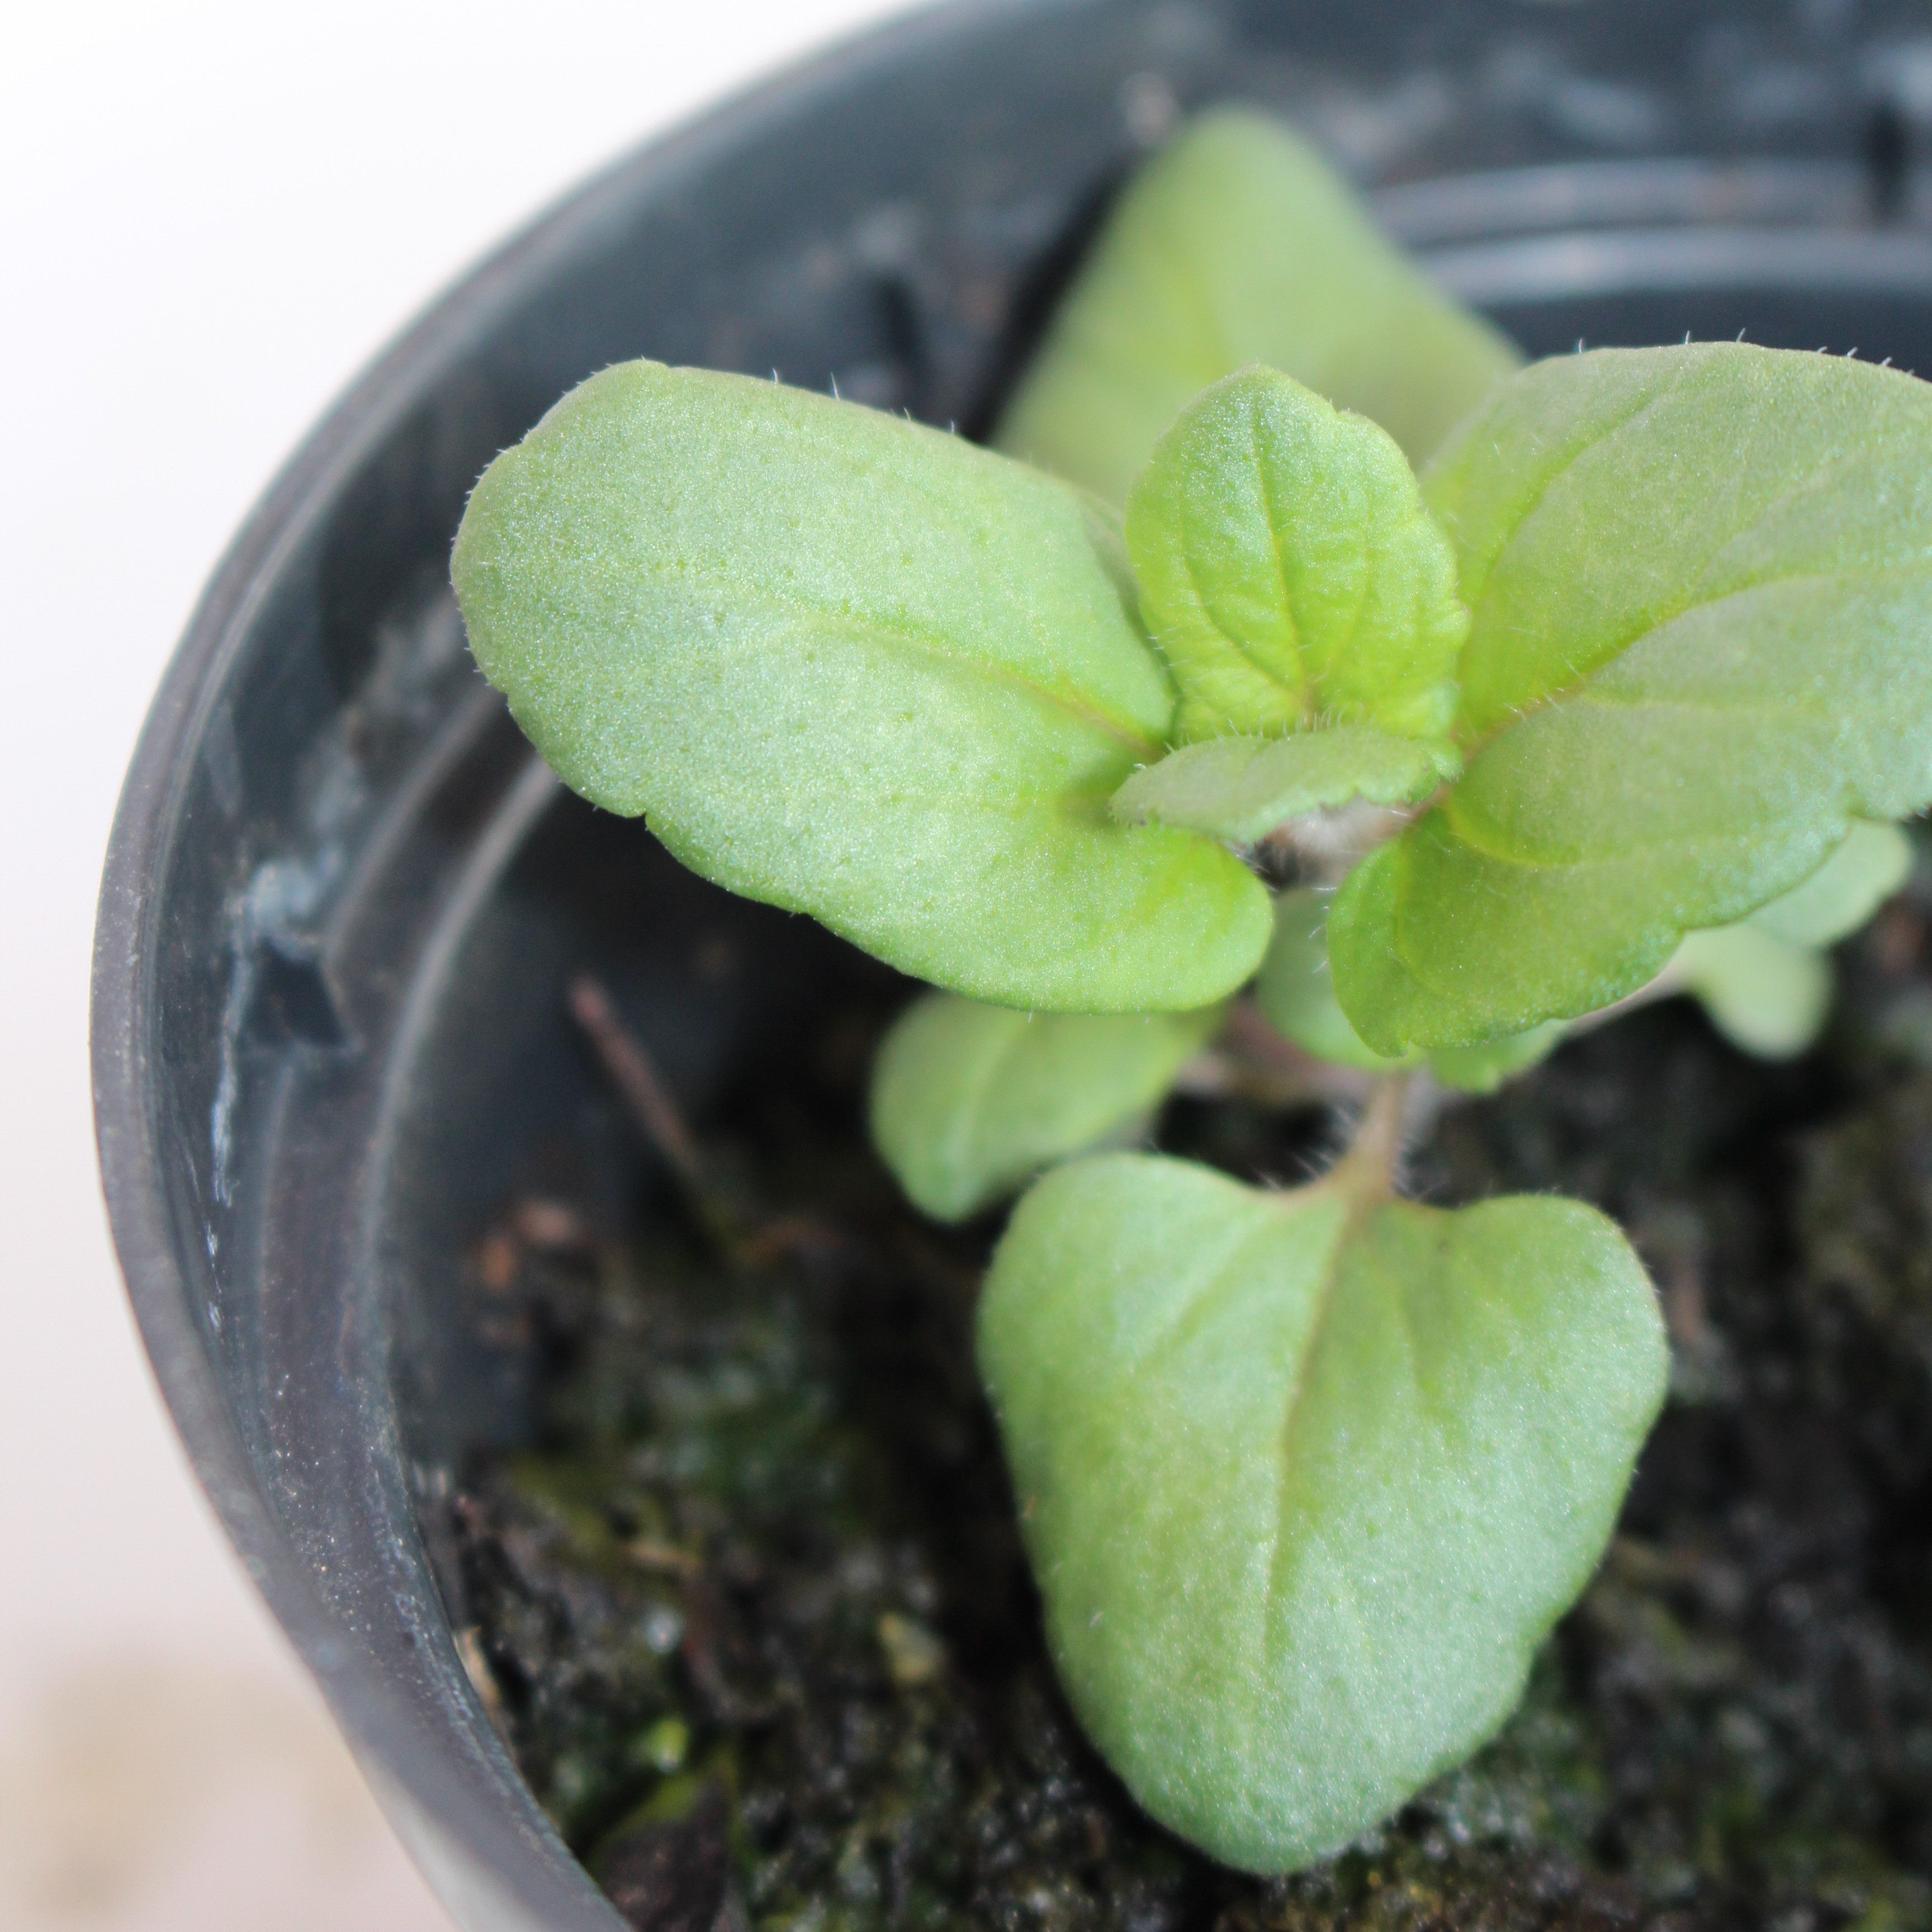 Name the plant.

Veronica persica
